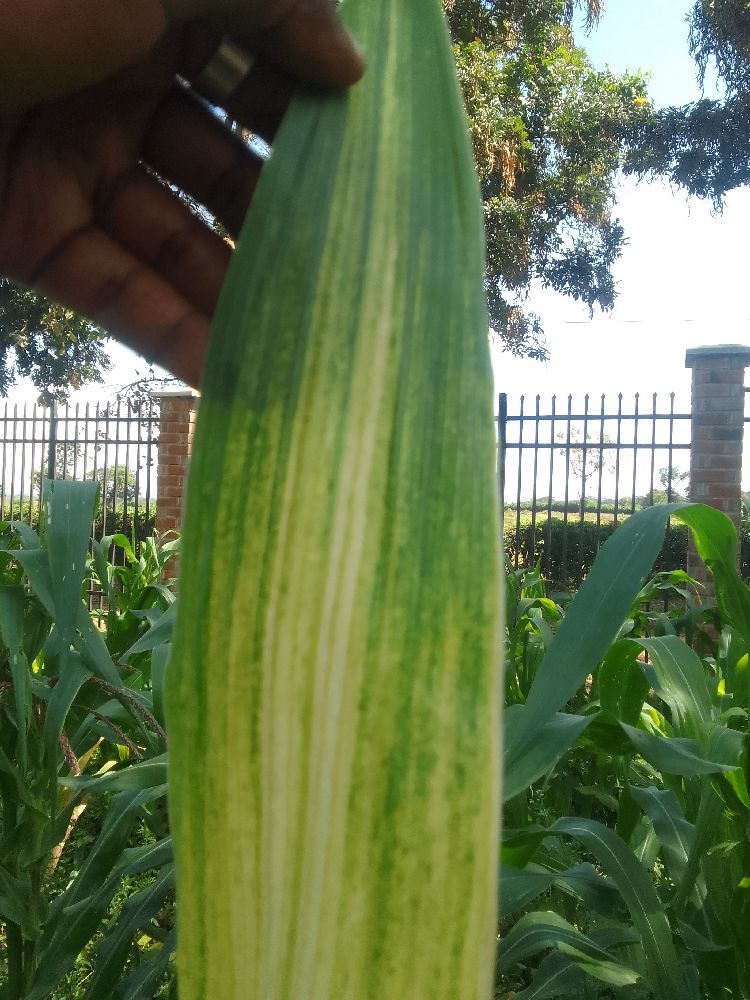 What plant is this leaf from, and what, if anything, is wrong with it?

maize, maize lethal necrosis
